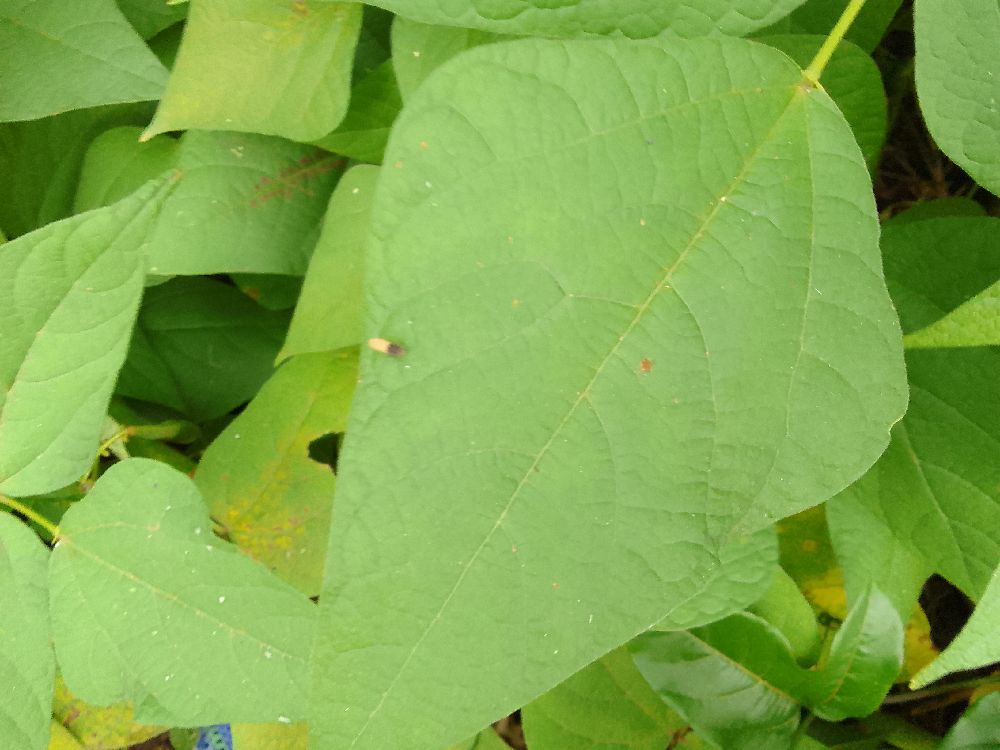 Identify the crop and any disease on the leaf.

common bean, healthy
